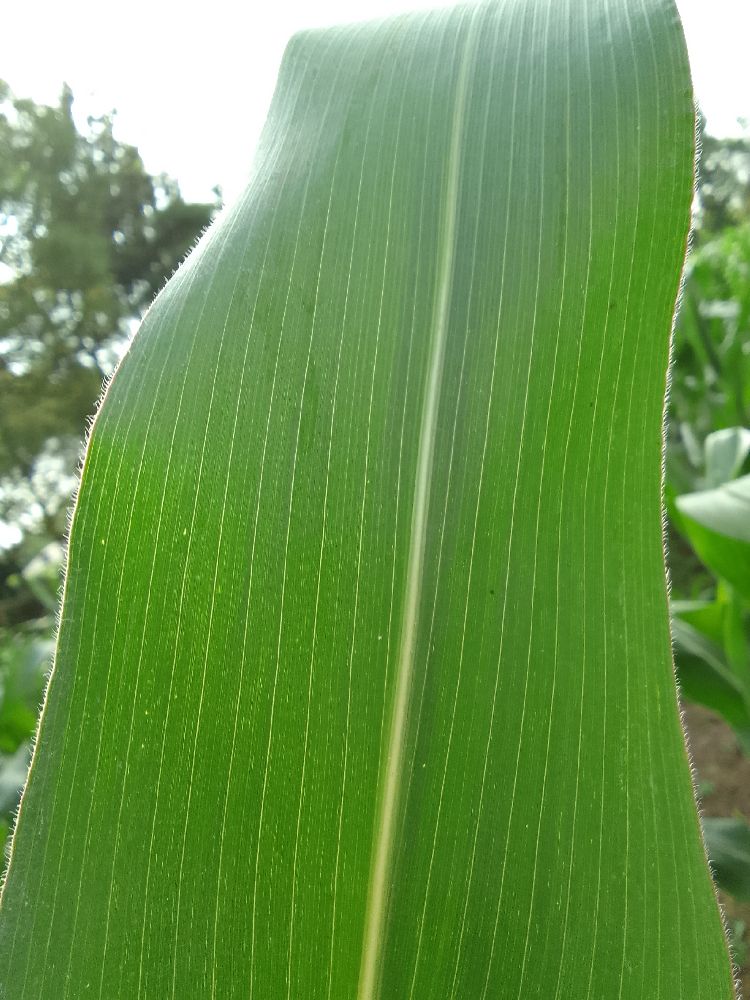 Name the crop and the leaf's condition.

maize, healthy
